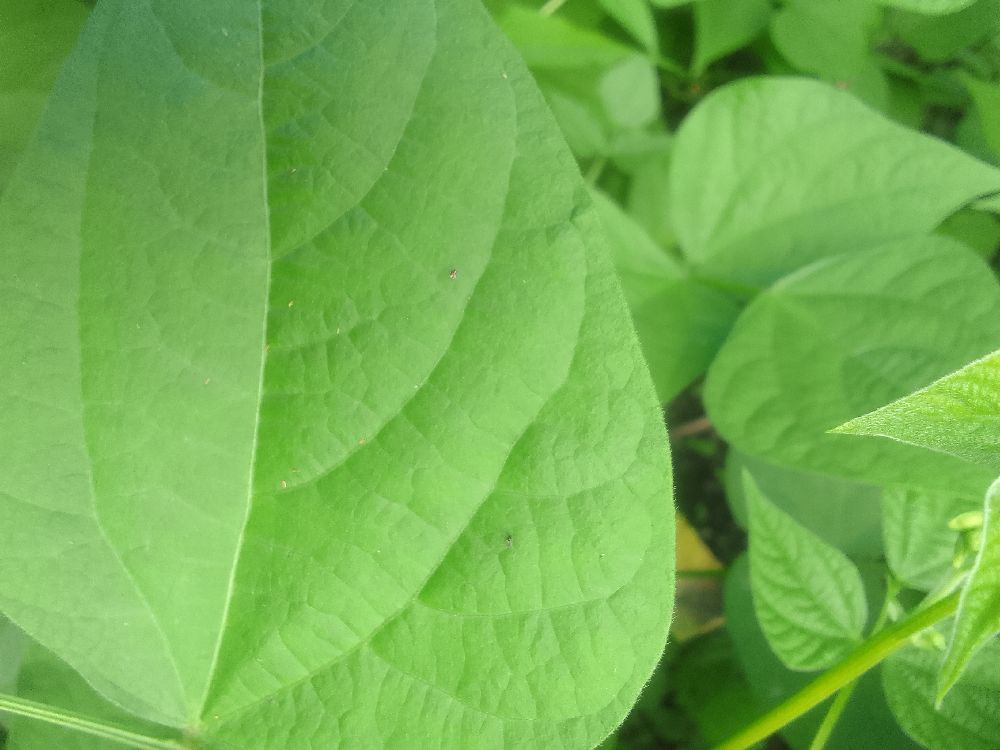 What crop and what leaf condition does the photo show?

common bean, healthy
